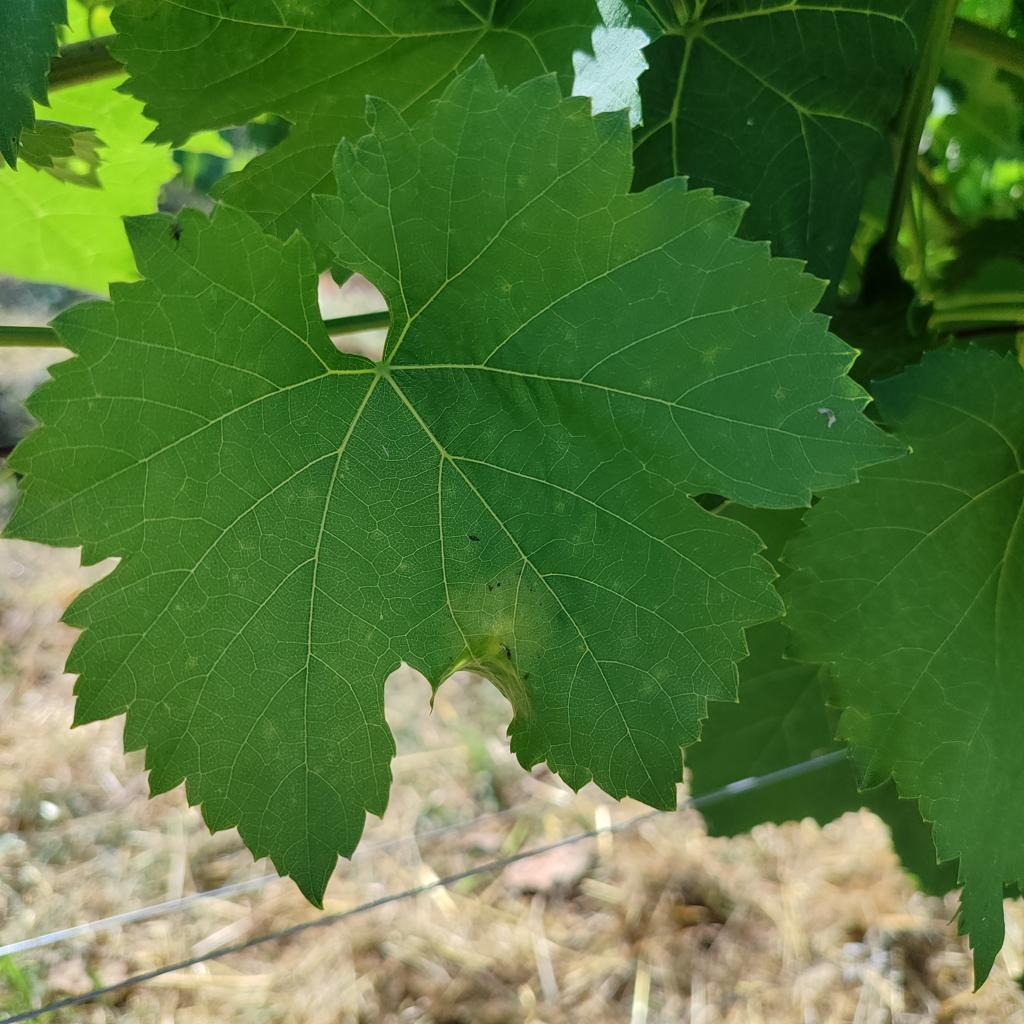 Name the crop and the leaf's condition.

grapevine, downy mildew
